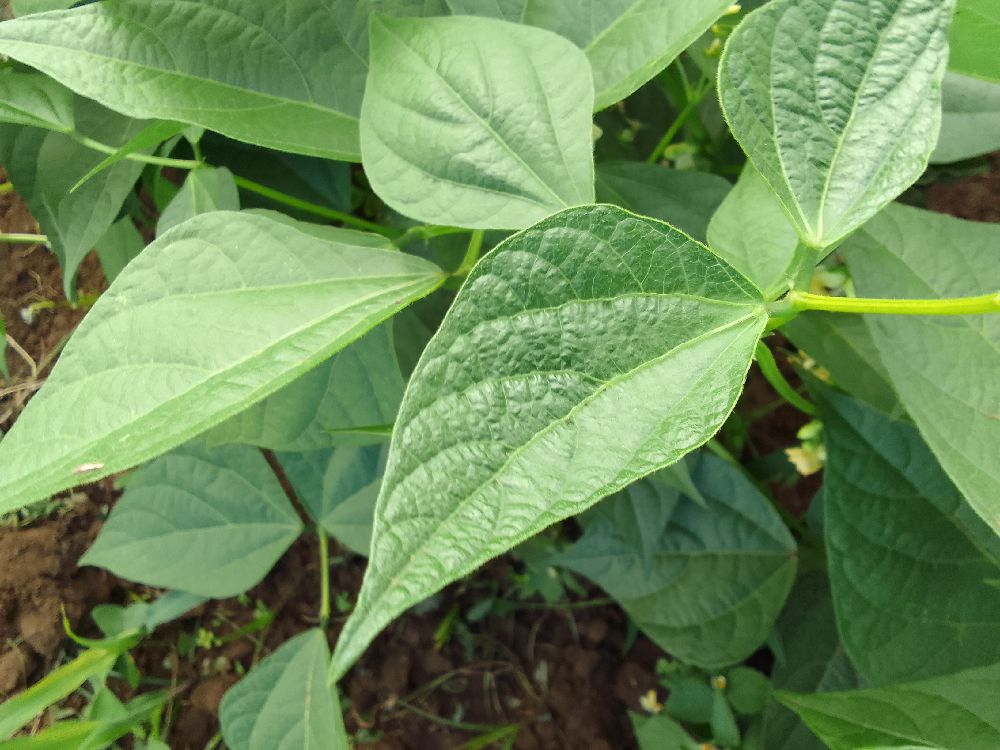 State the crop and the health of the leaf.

common bean, healthy
